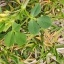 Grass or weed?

unstructured weed
